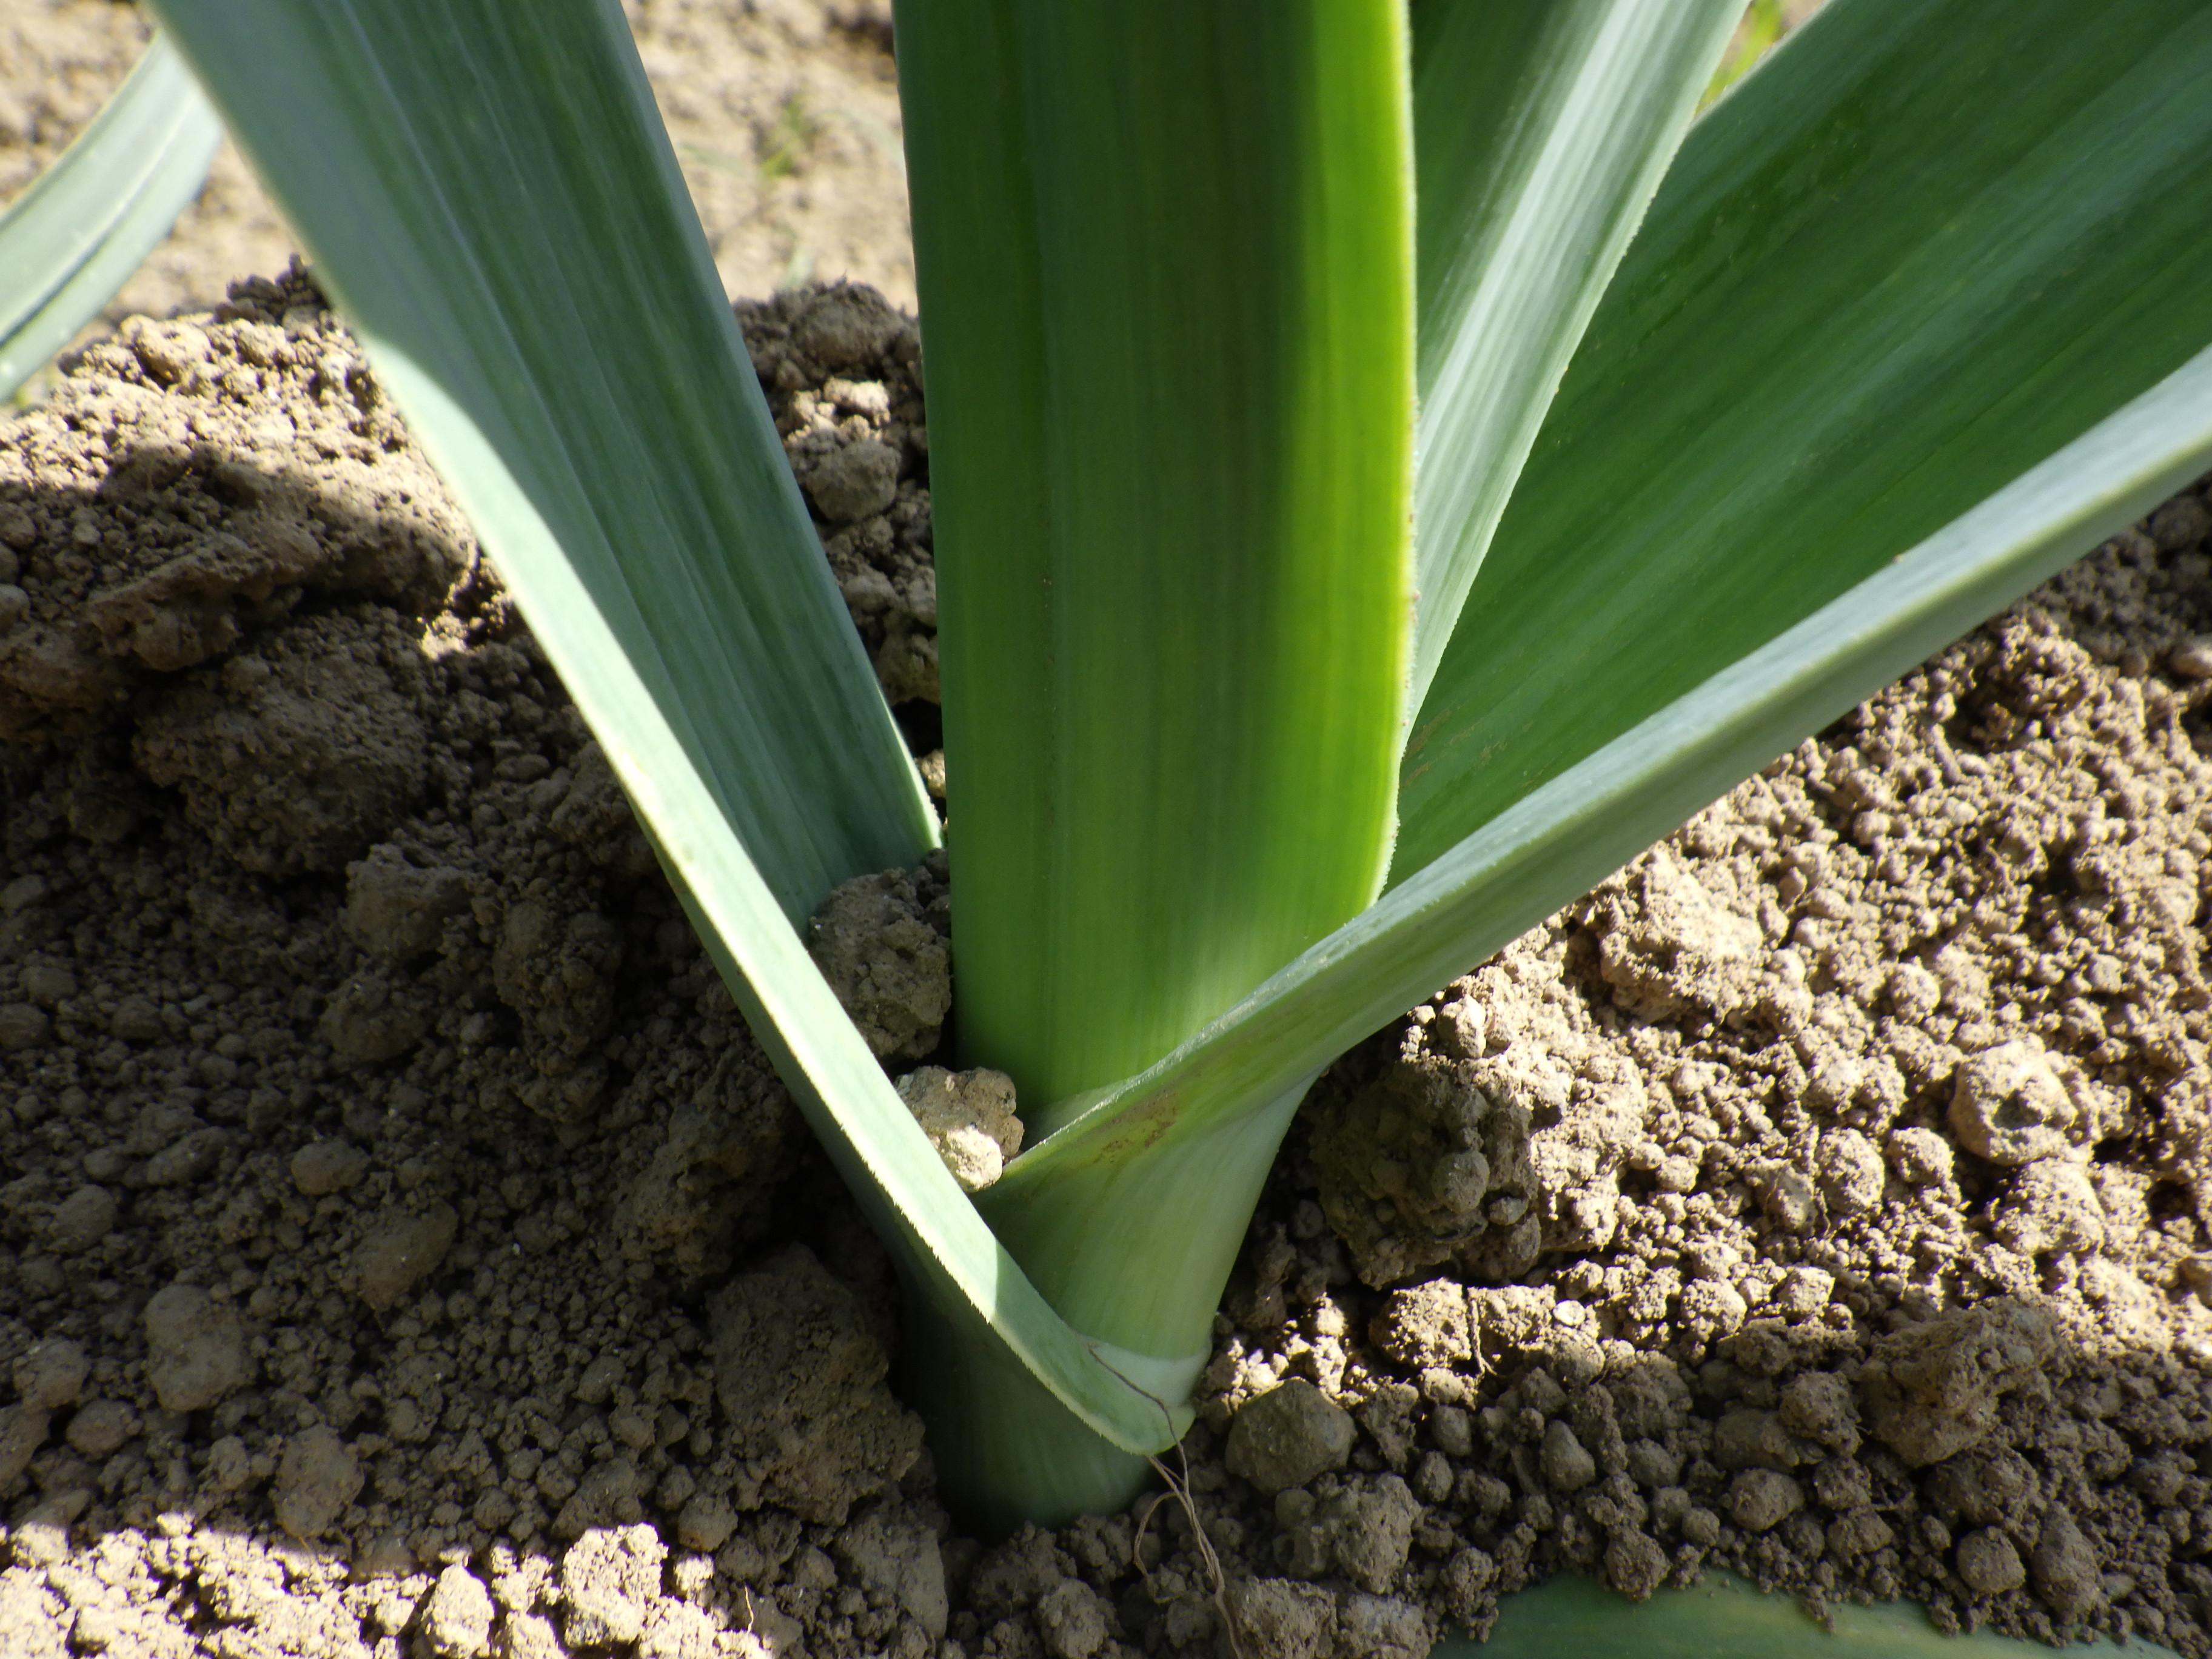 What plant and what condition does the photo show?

garlic, healthy
